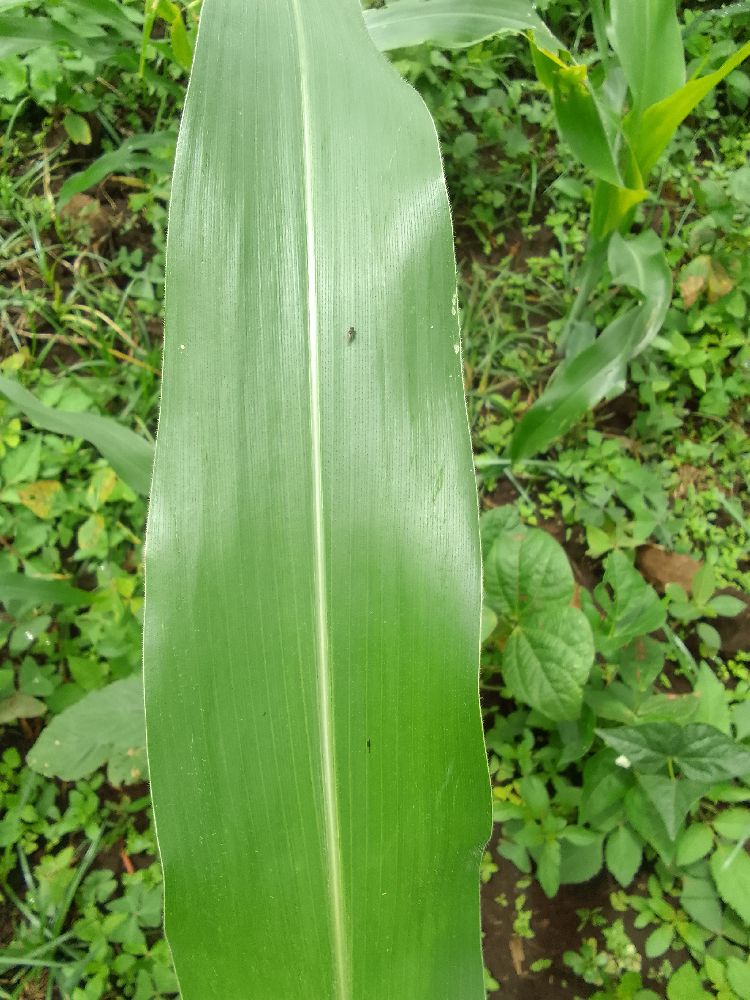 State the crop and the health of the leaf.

maize, healthy
